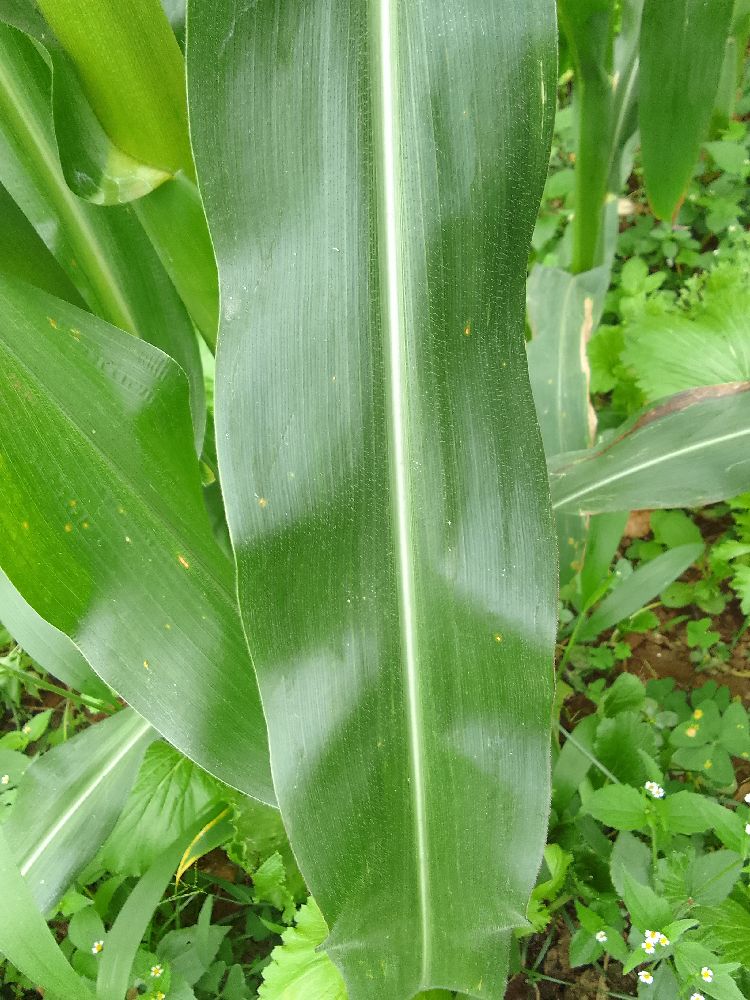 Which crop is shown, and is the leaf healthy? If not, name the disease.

maize, healthy
